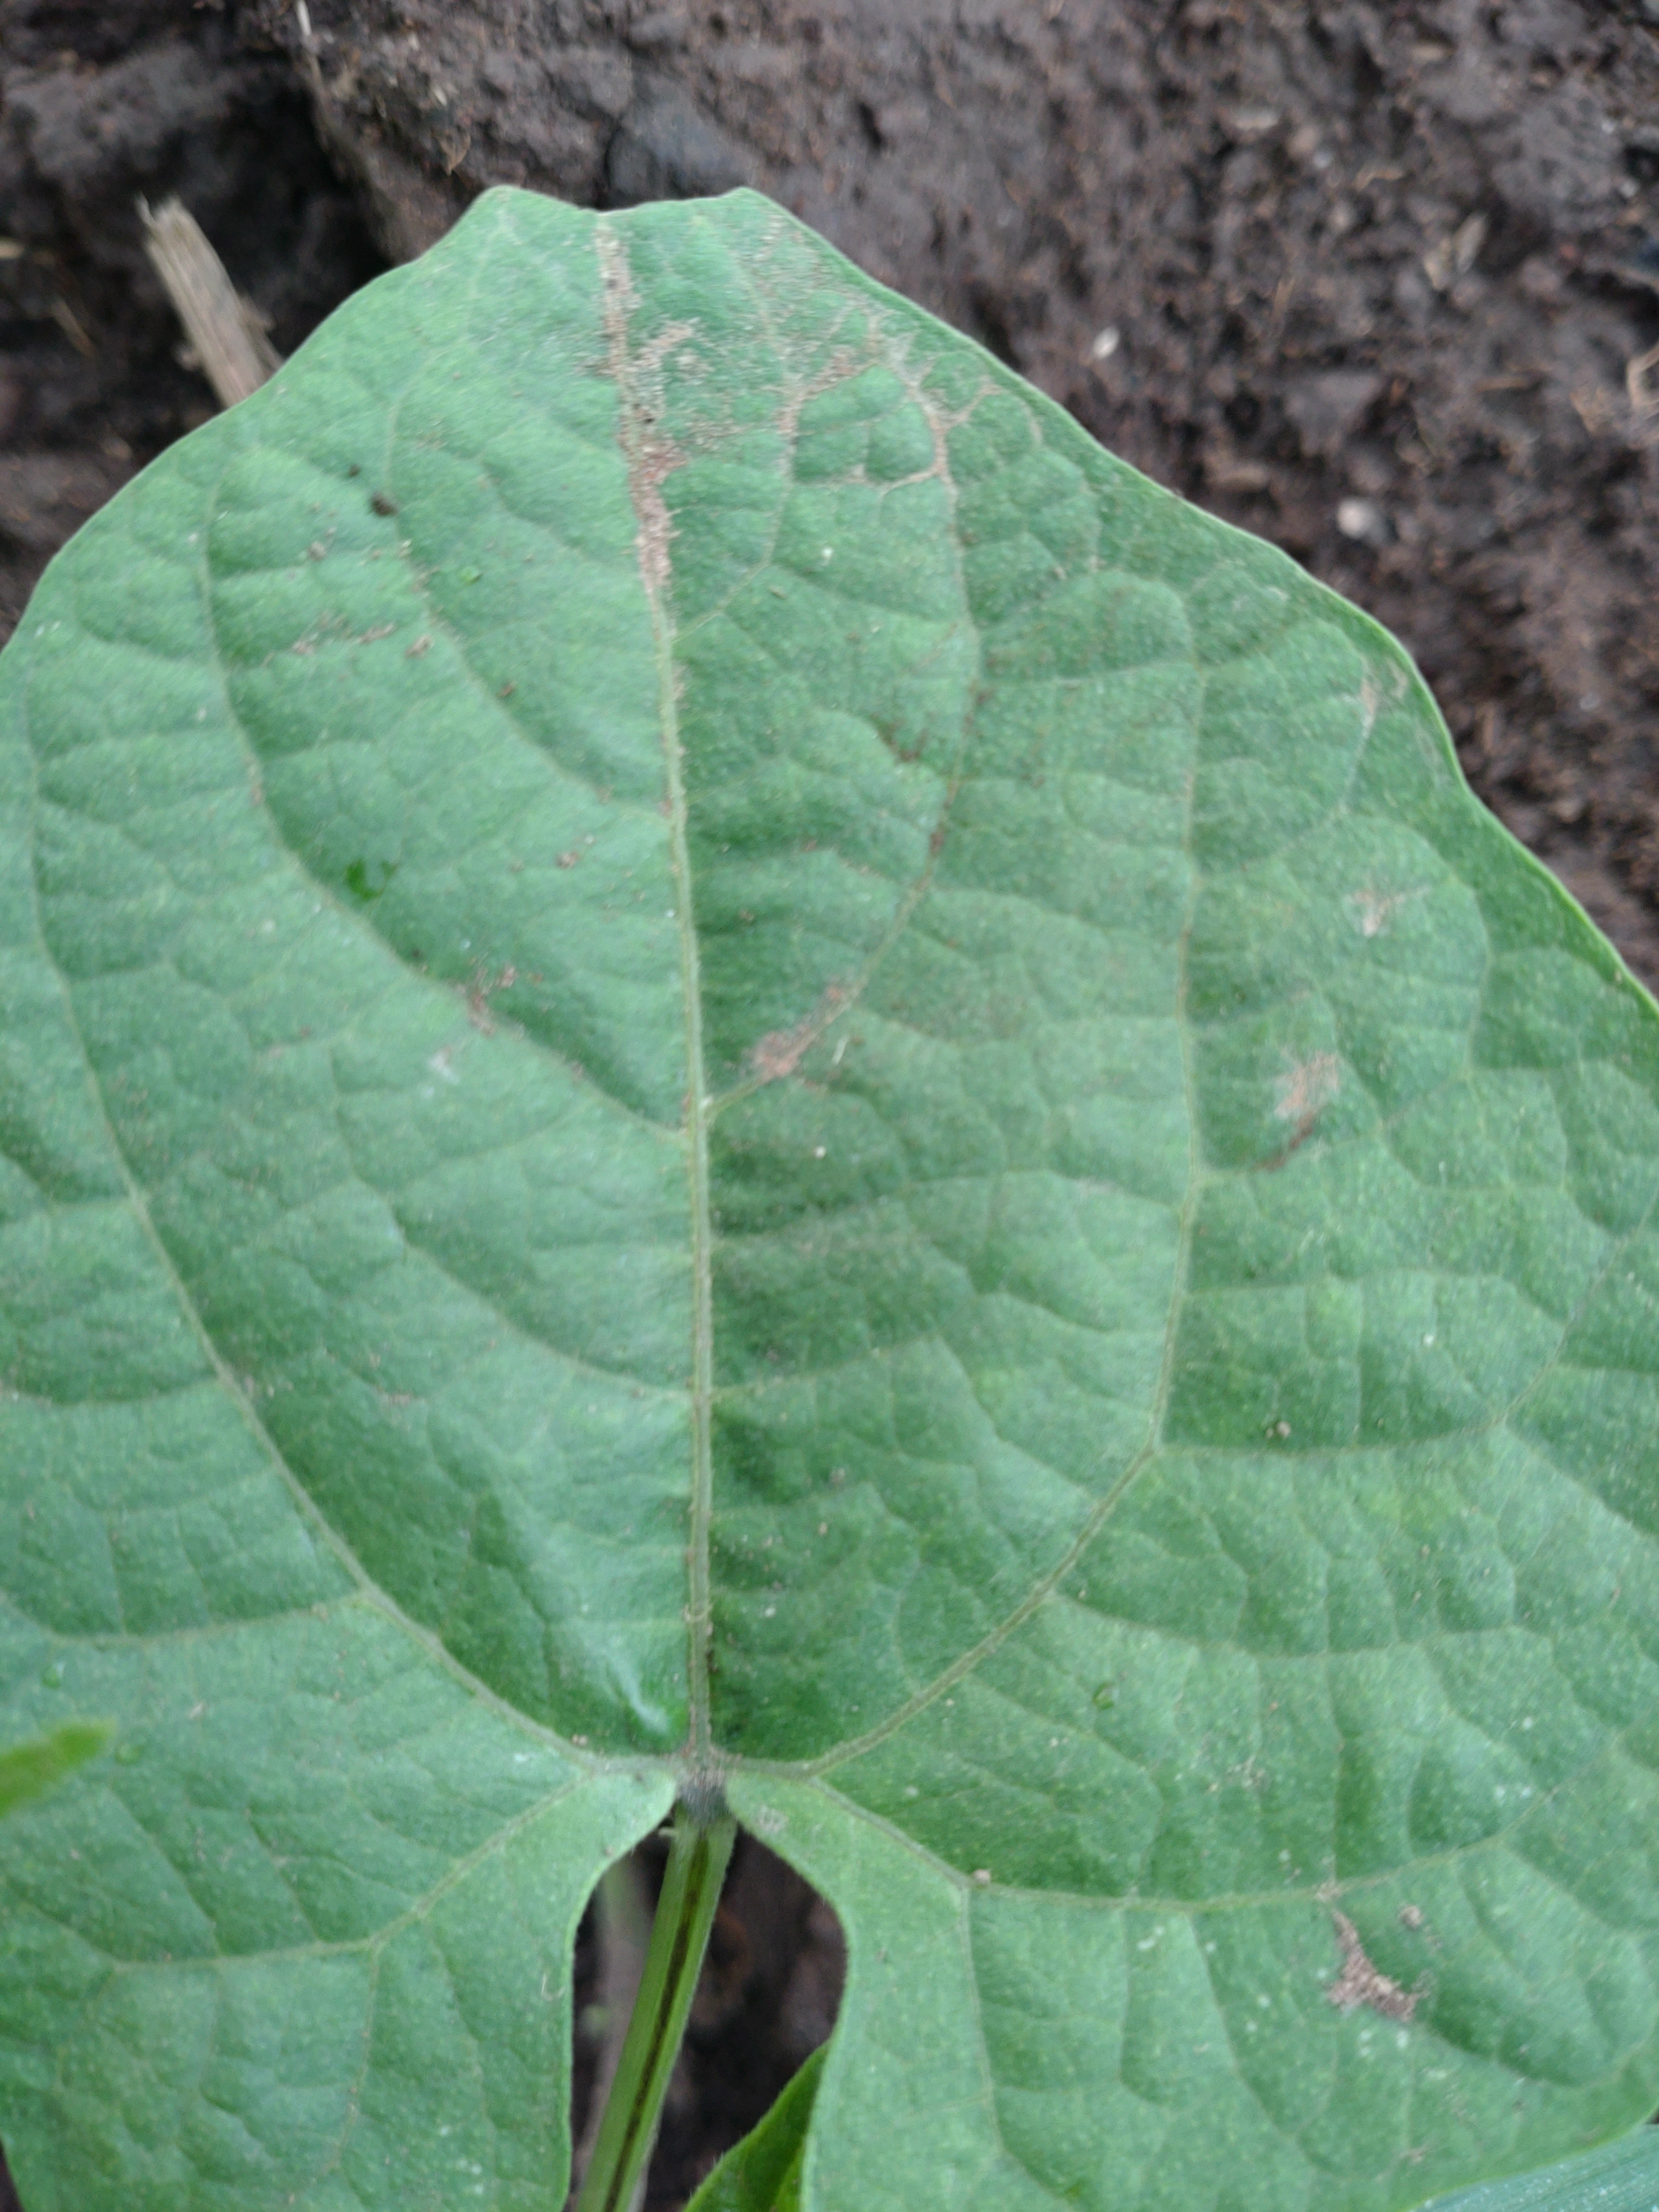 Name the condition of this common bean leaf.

healthy
